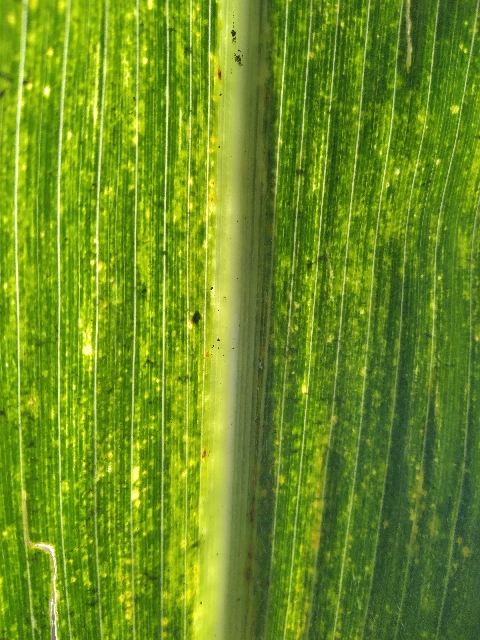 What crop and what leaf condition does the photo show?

maize, maize lethal necrosis
